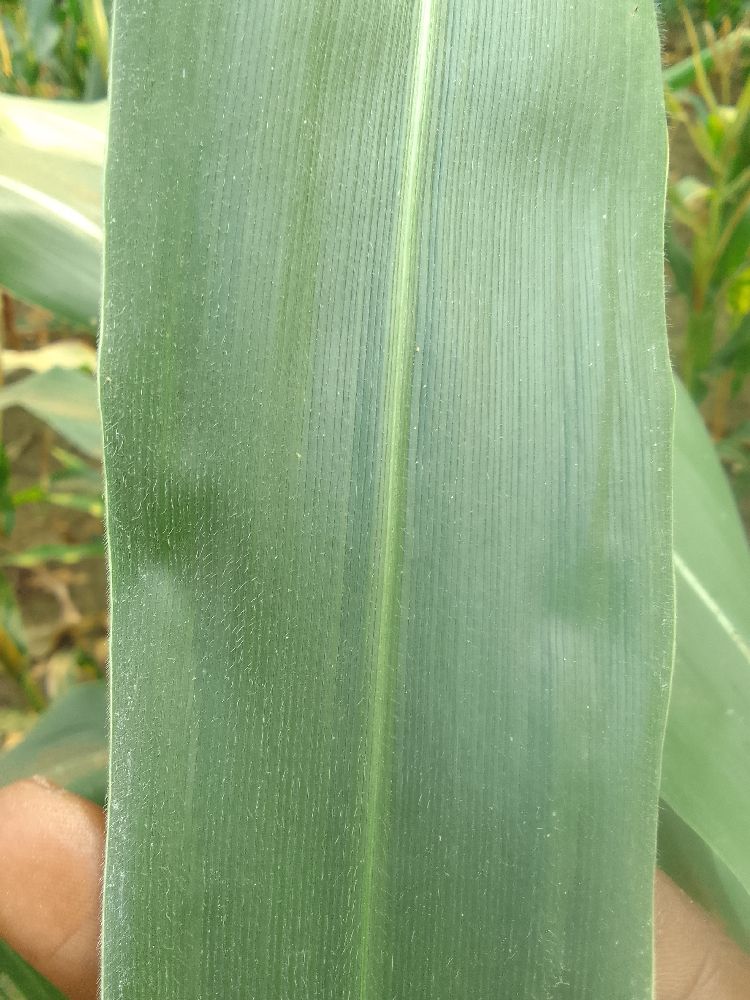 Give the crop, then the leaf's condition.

maize, healthy
